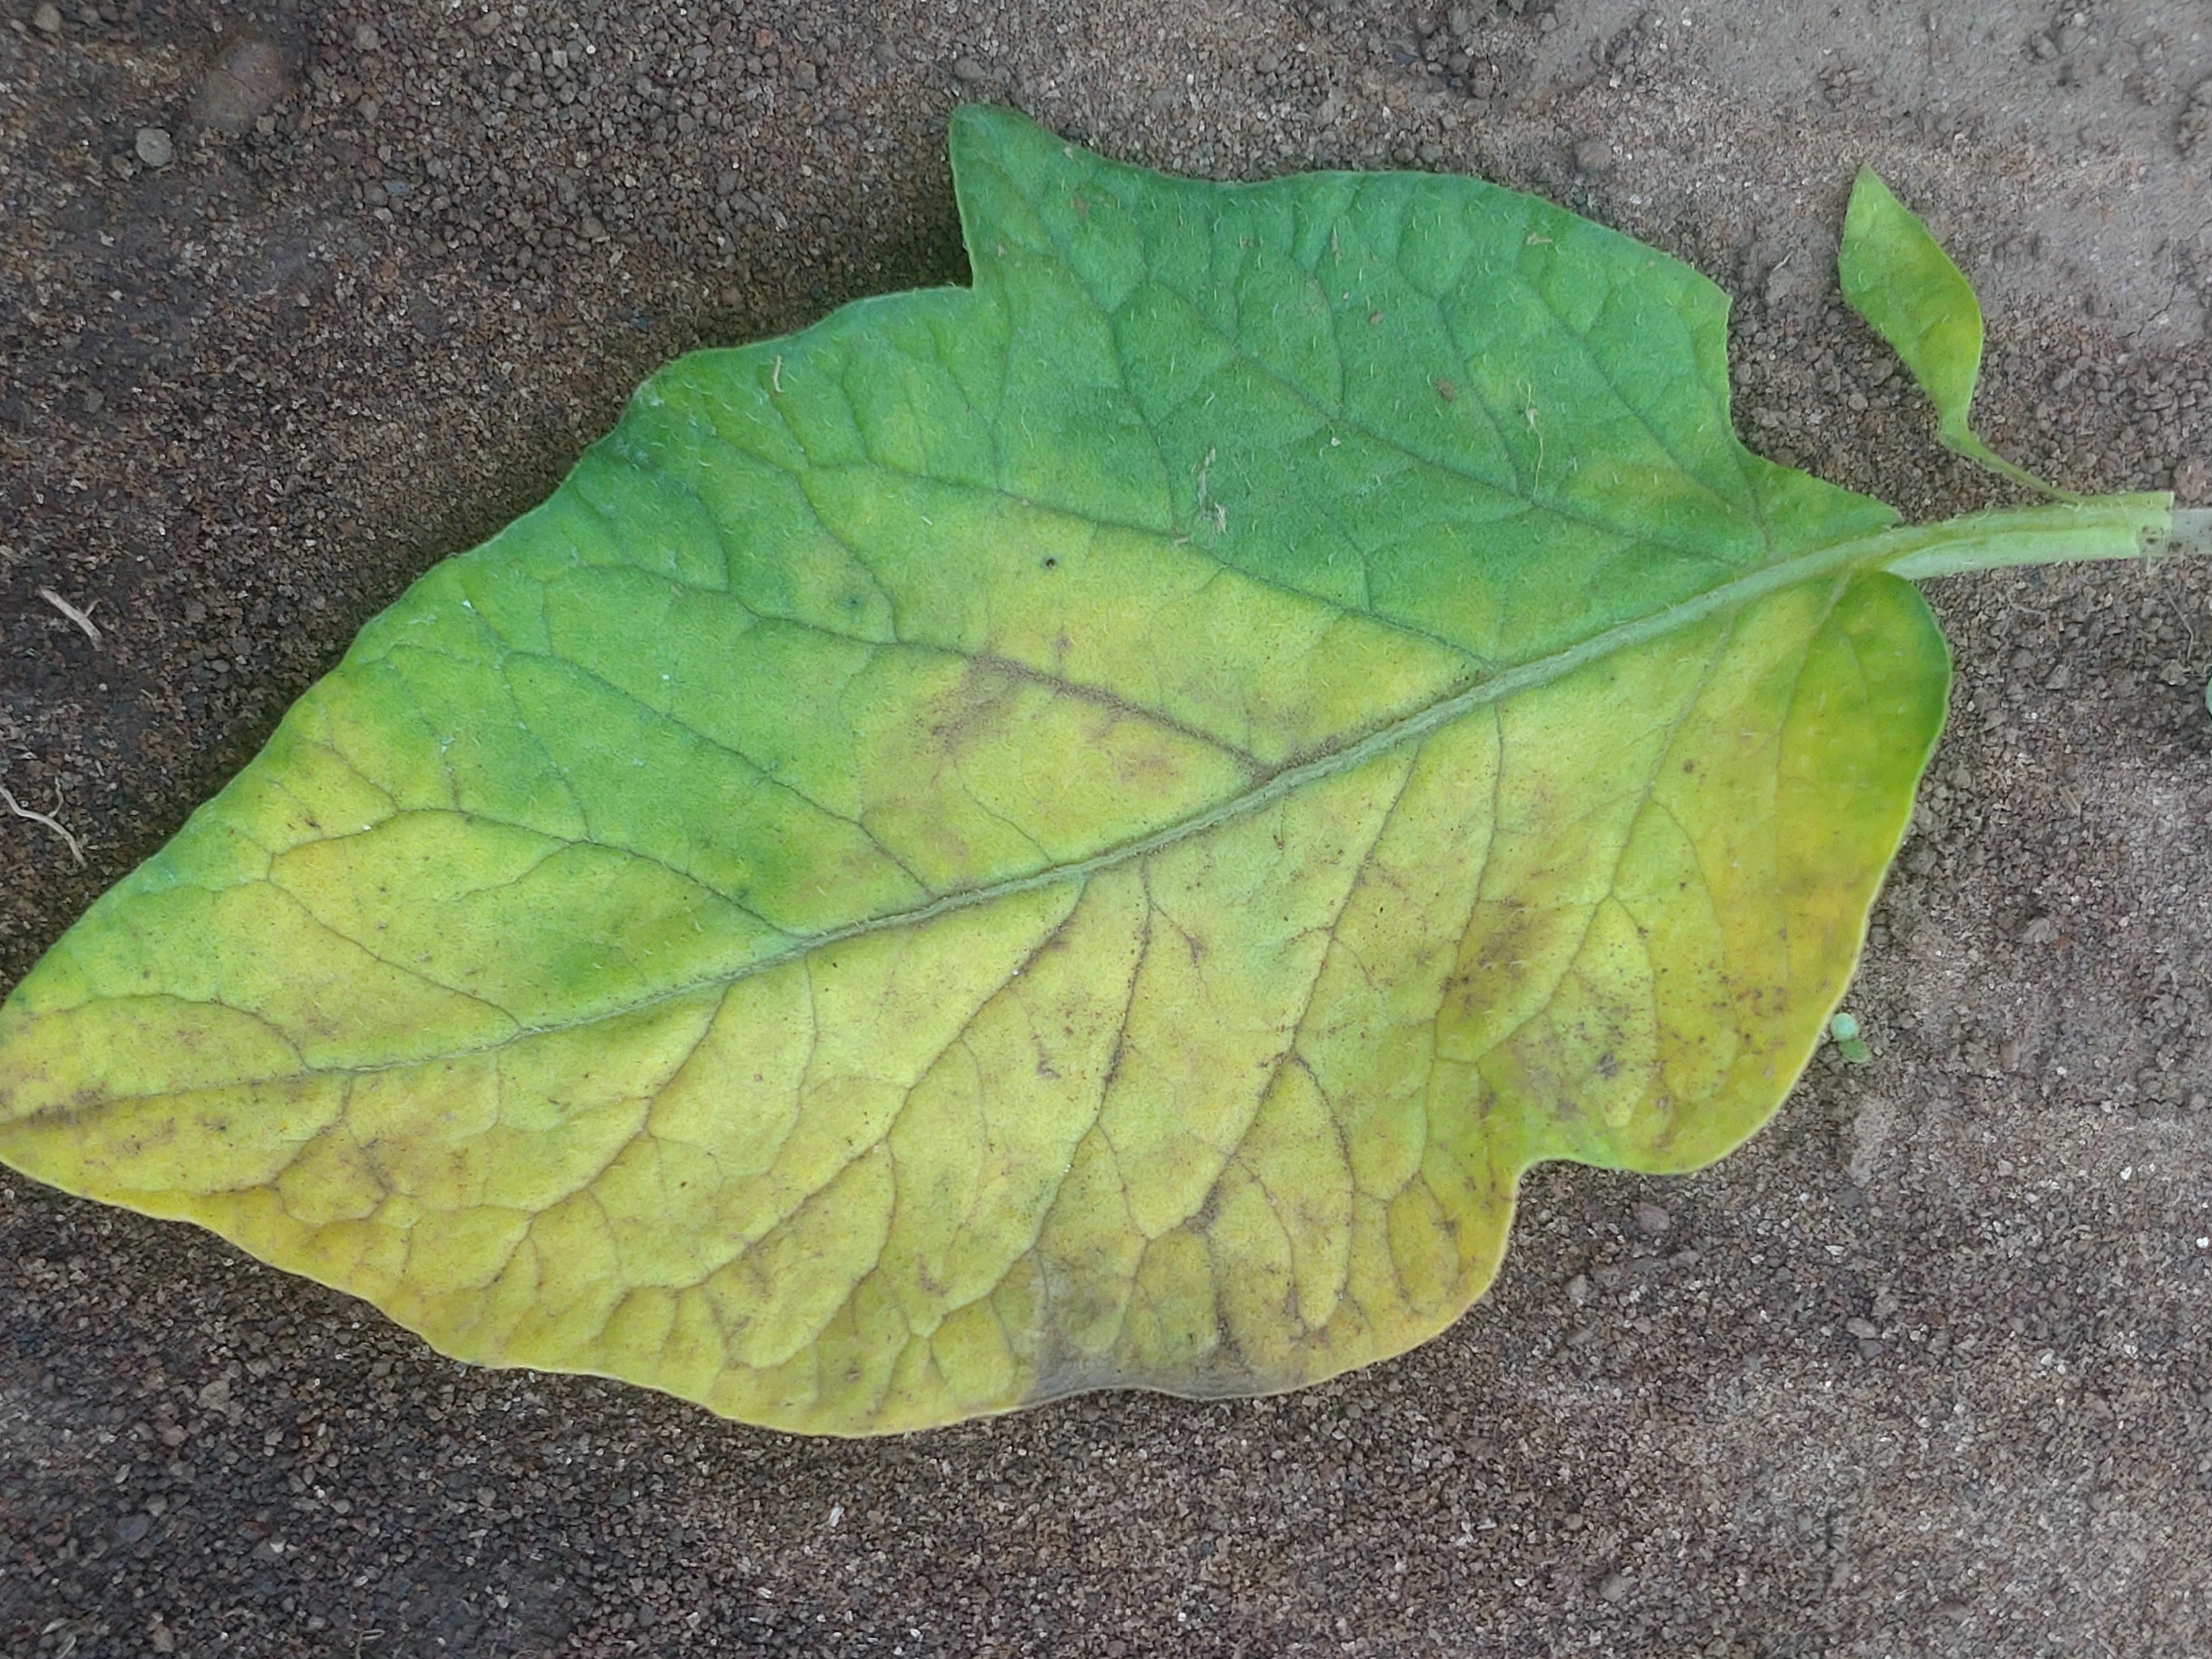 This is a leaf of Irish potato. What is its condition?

late blight
